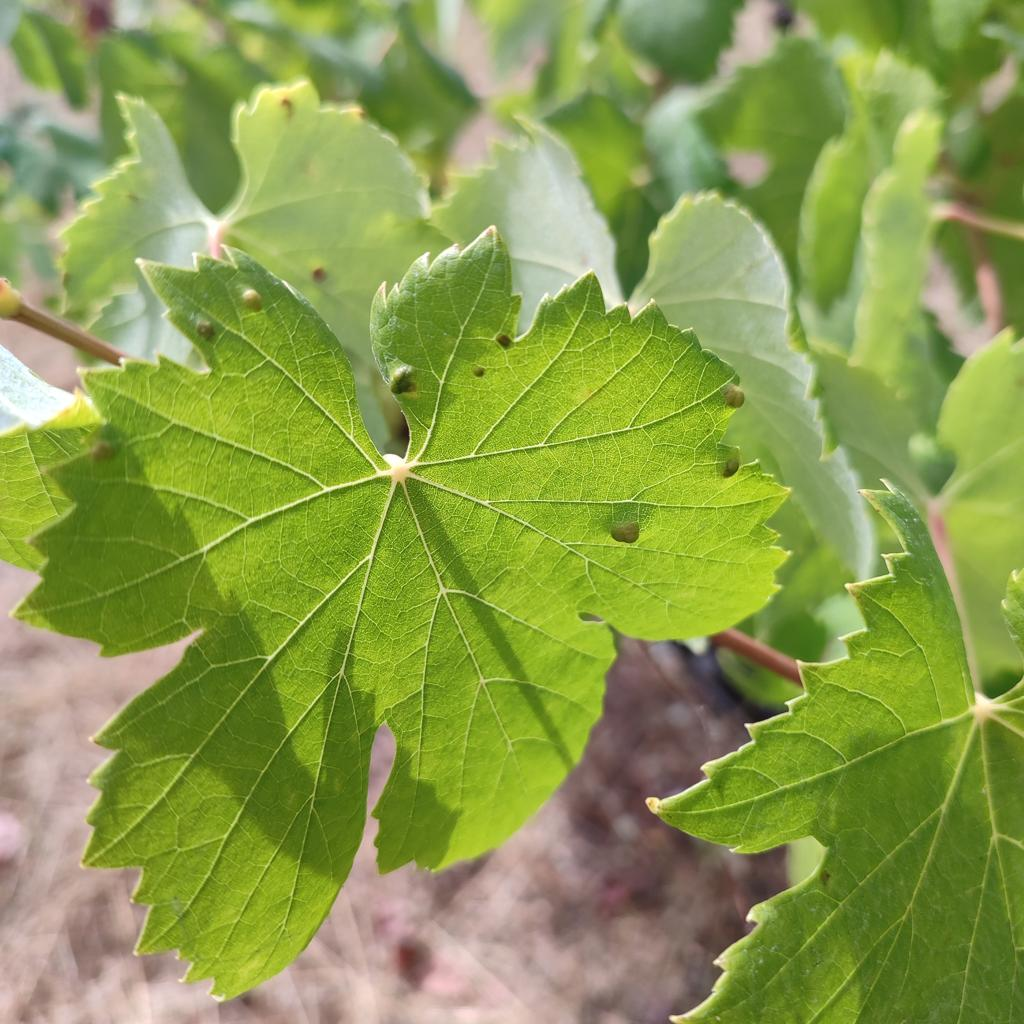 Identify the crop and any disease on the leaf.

grapevine, erineum mite
